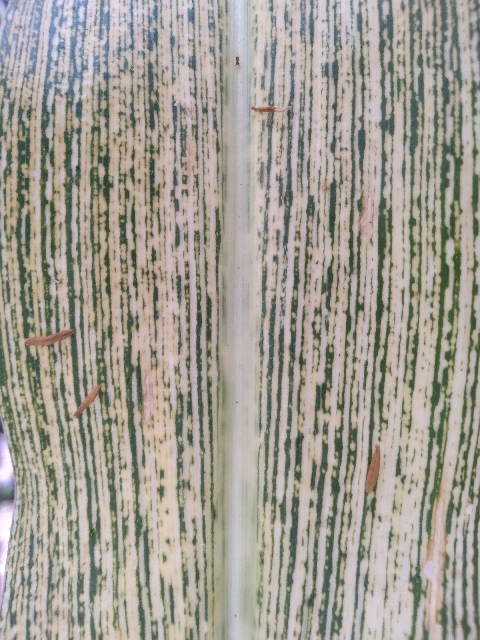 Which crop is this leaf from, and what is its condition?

maize, maize streak virus
